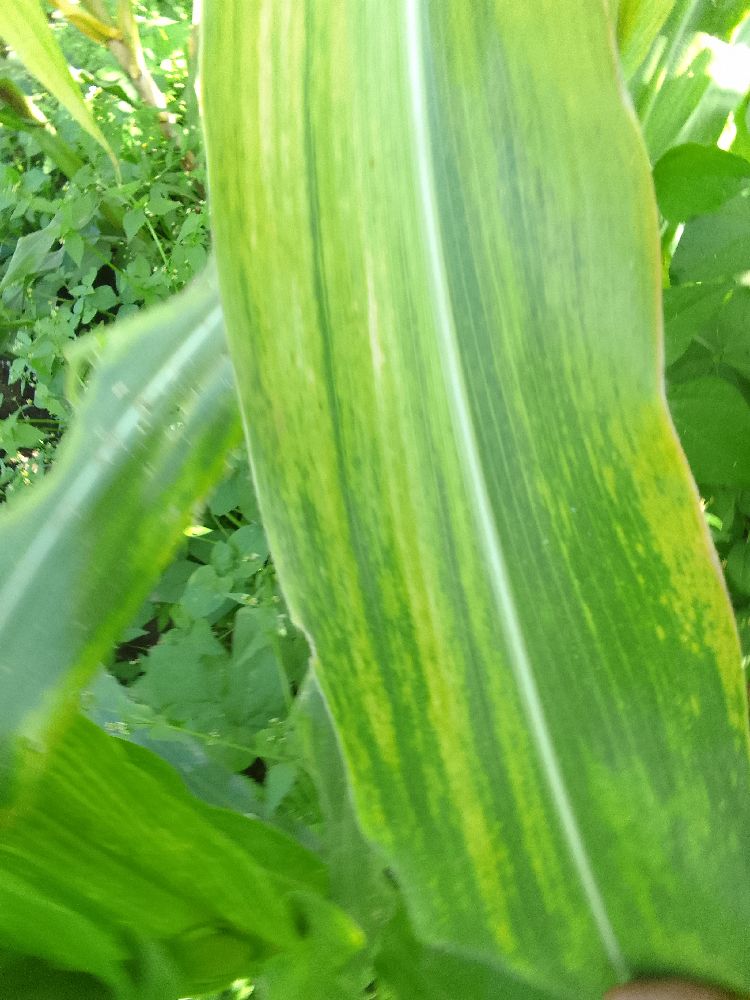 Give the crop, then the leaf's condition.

maize, maize lethal necrosis
